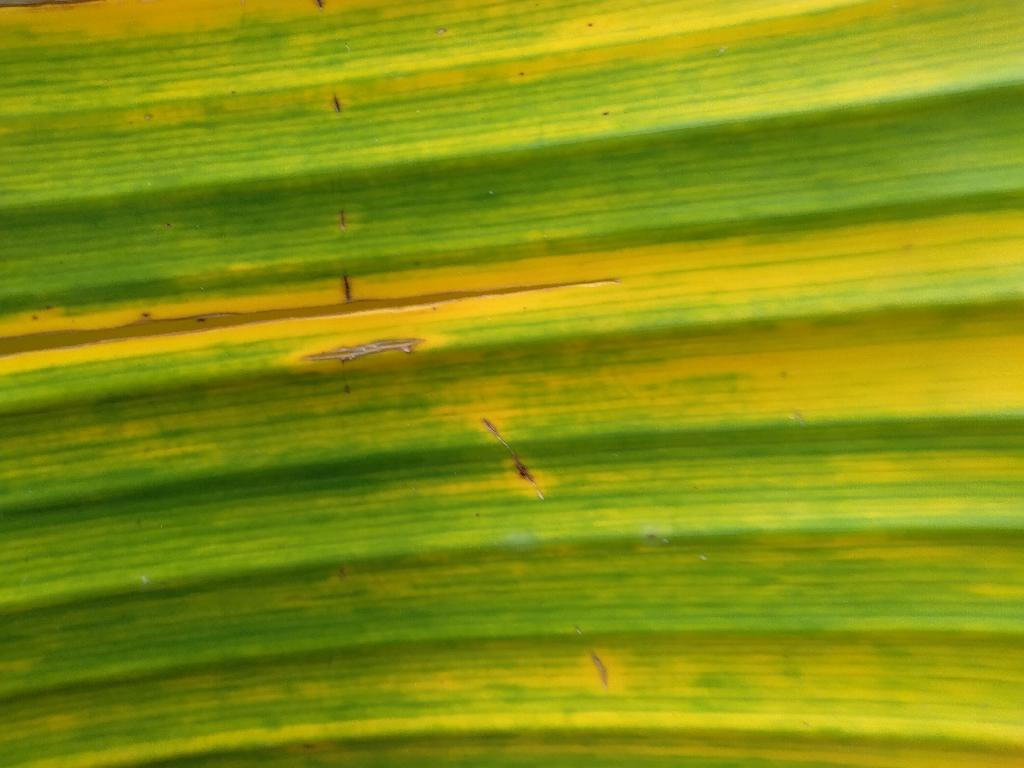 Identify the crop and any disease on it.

banana, fusarium wilt race 1
